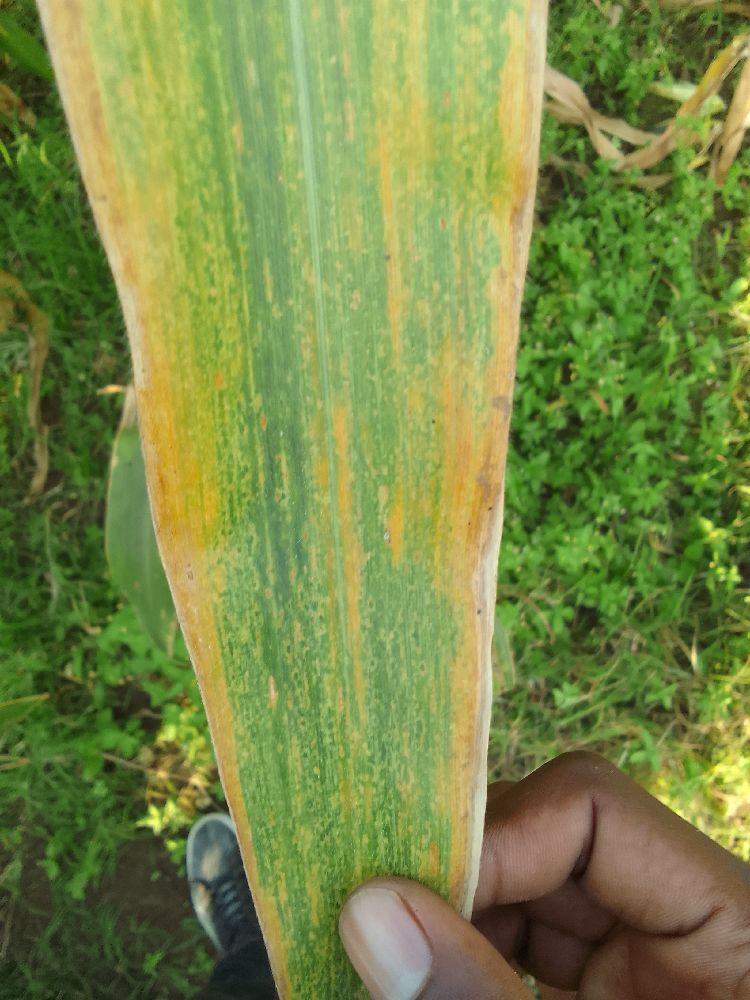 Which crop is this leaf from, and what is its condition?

maize, maize lethal necrosis
